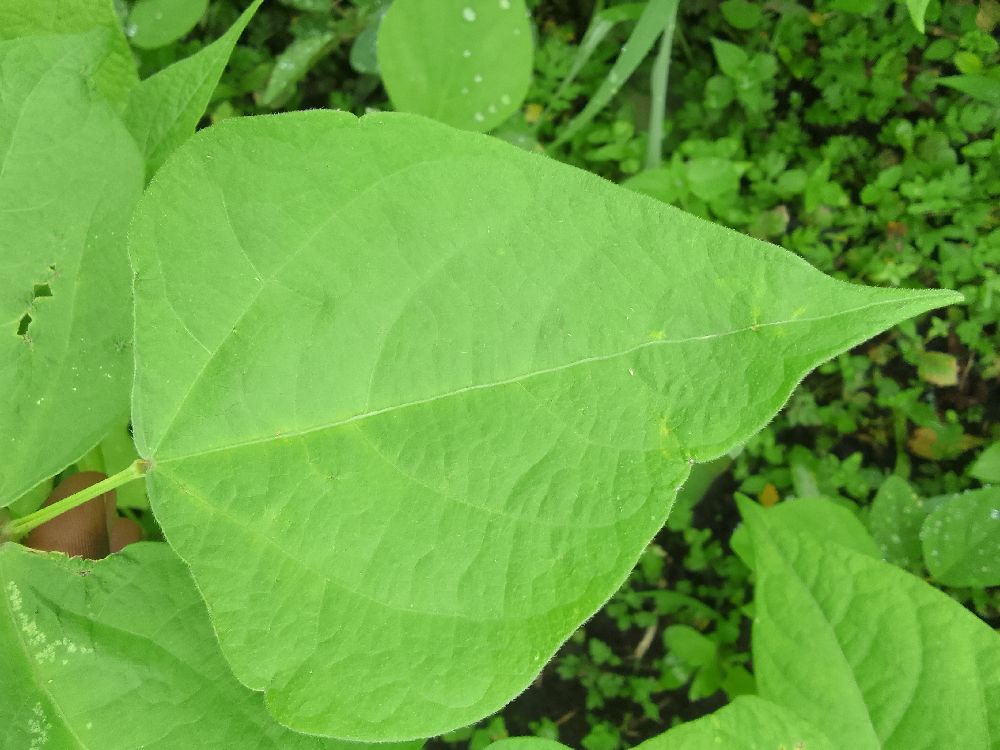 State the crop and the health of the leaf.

common bean, healthy
